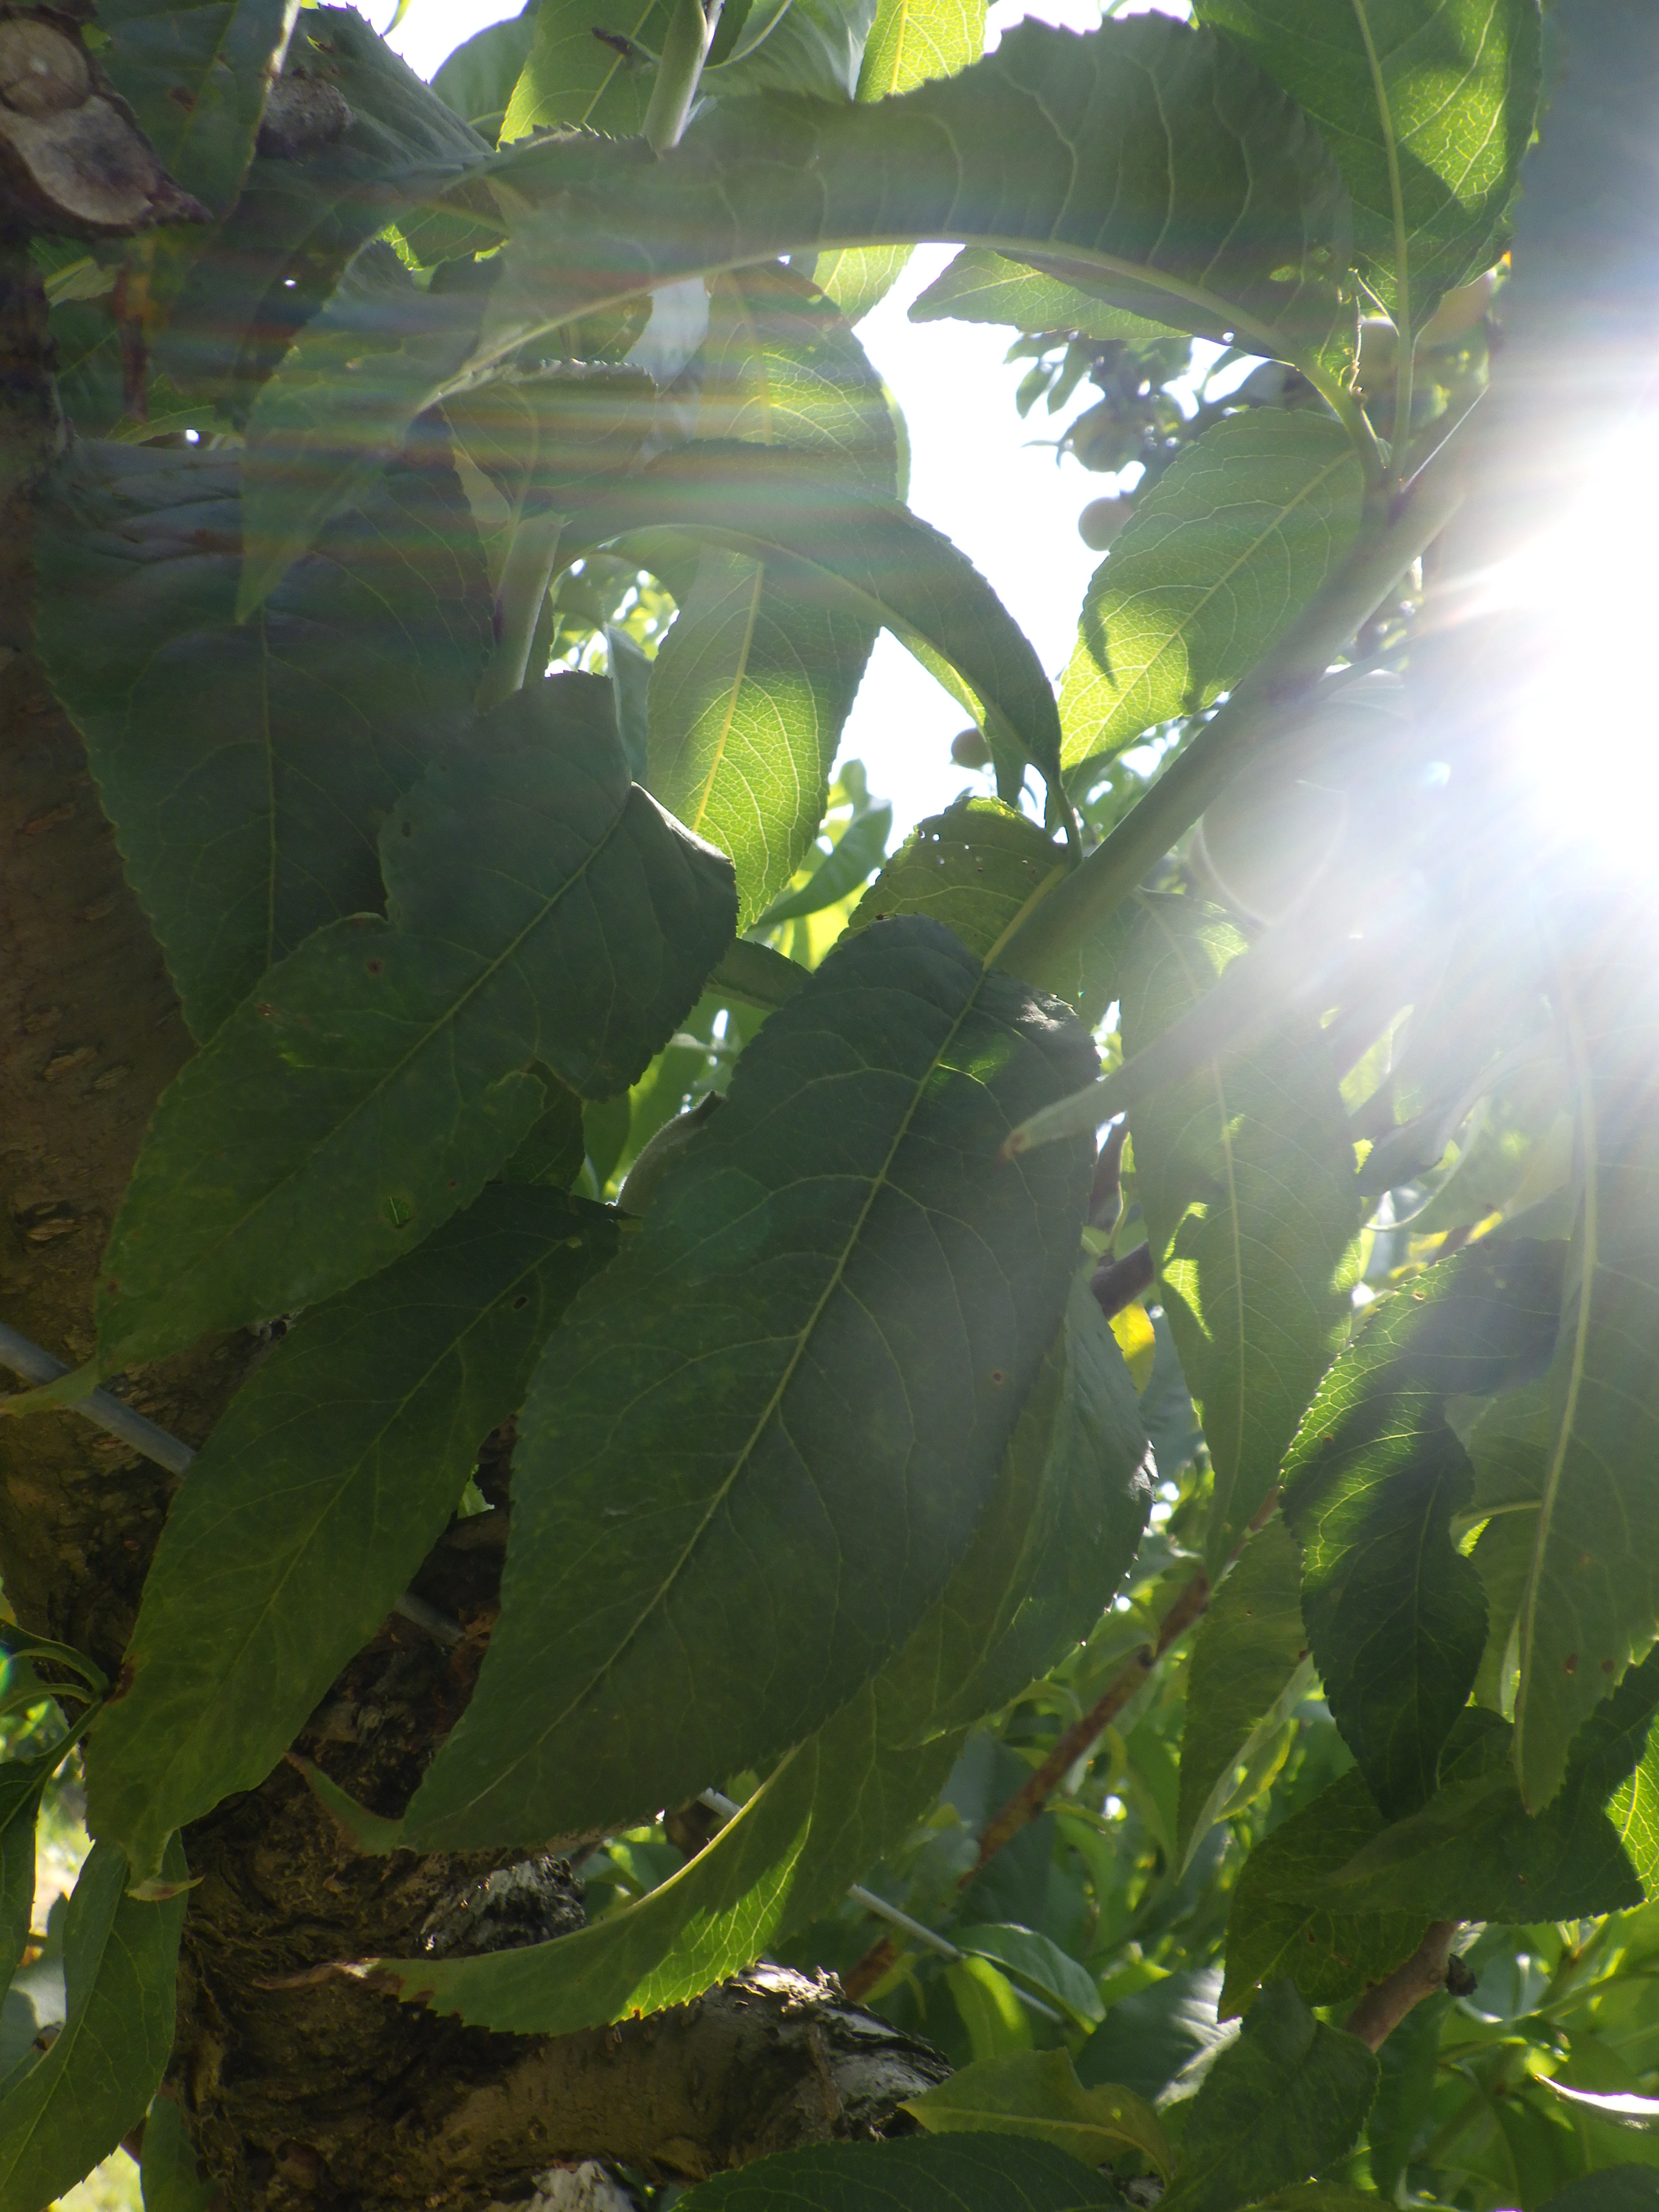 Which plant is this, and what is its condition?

peach, shot hole disease
